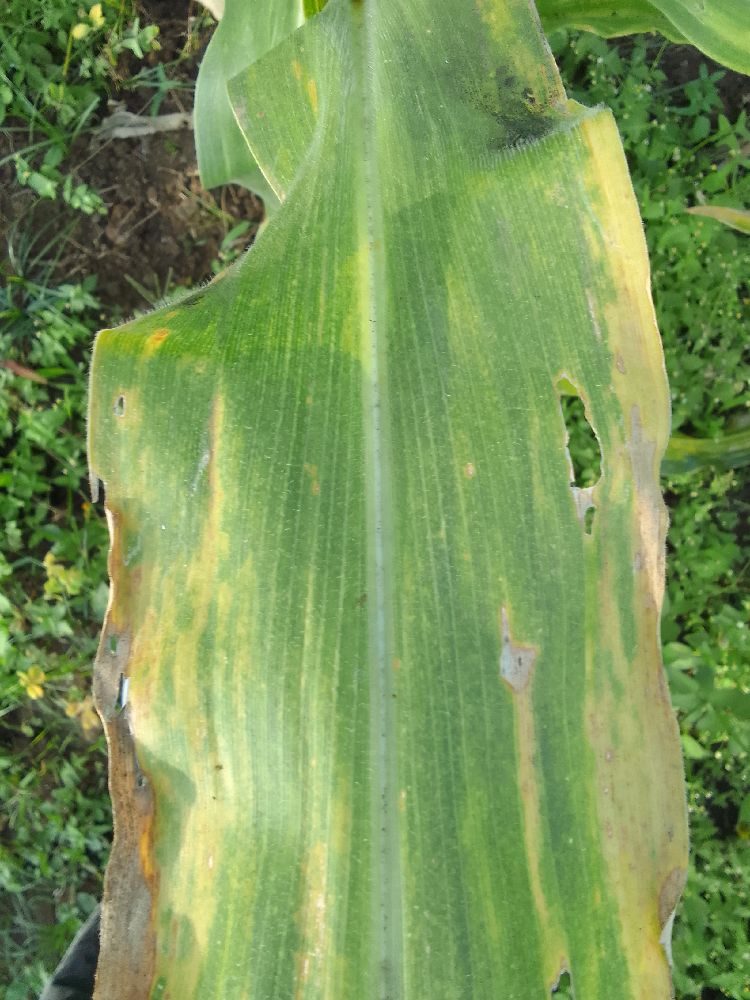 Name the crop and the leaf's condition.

maize, maize lethal necrosis
